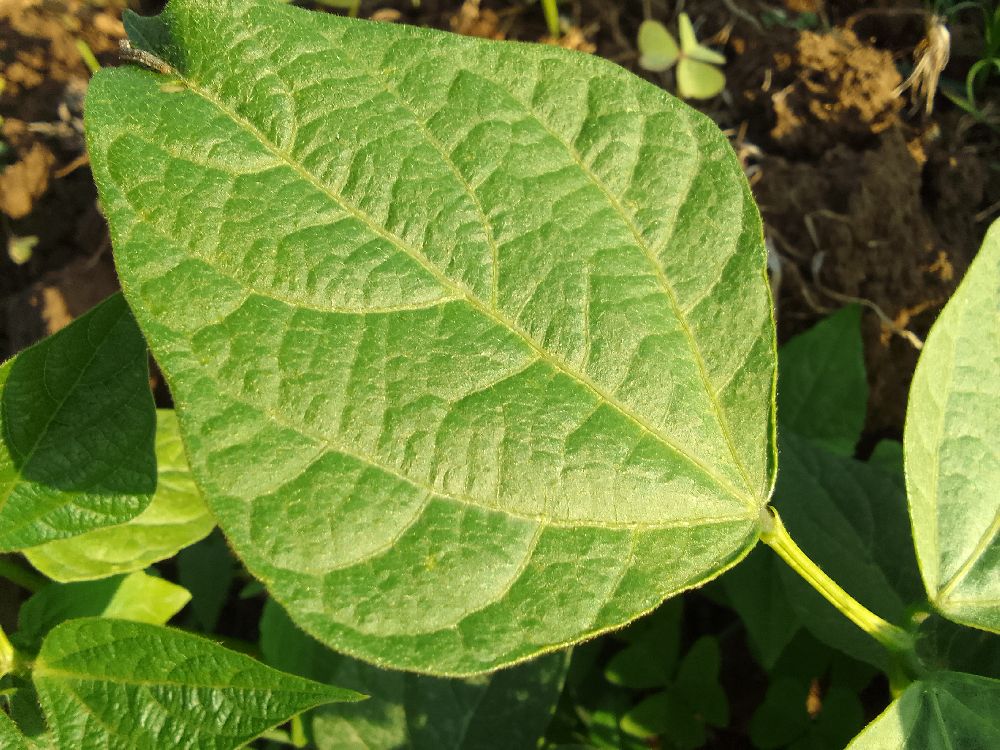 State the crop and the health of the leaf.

common bean, healthy
